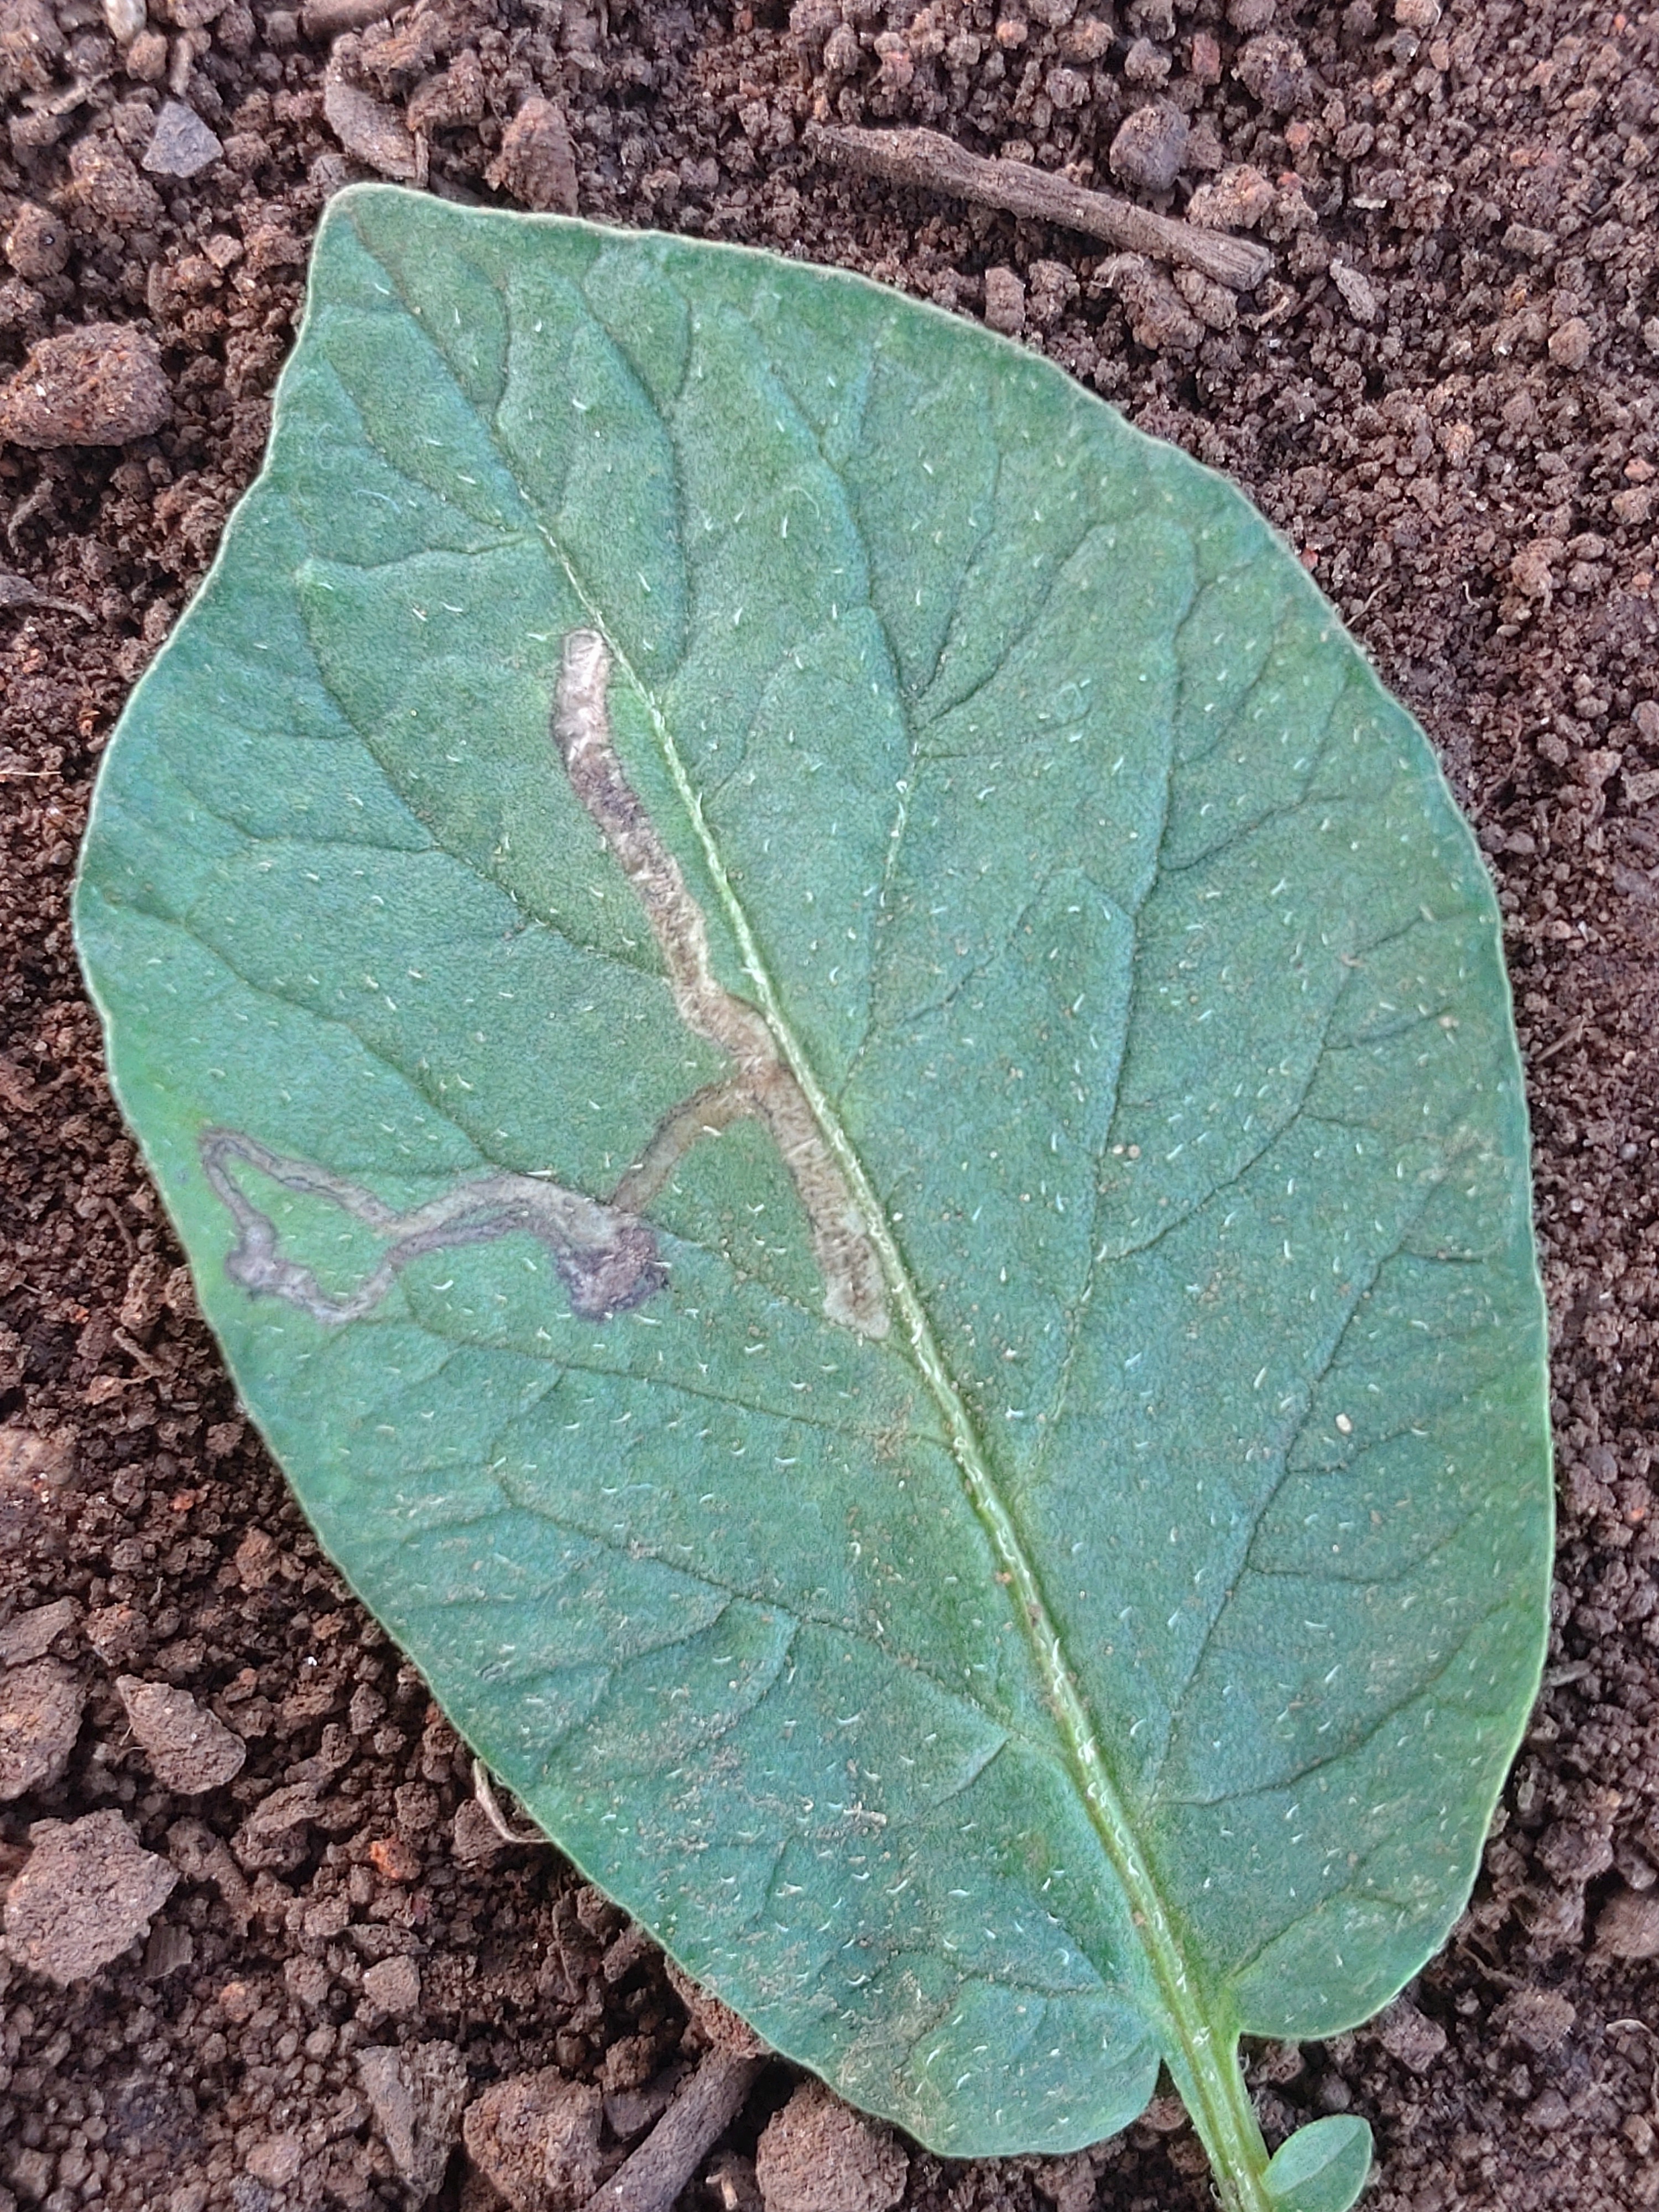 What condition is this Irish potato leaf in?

early blight
